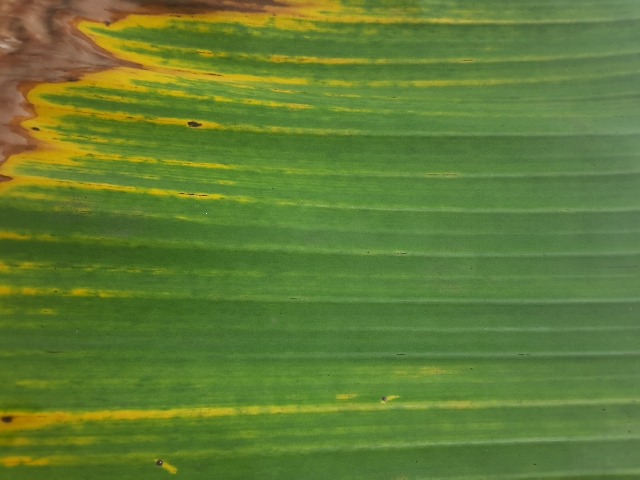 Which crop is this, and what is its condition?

banana, fusarium wilt race 1
